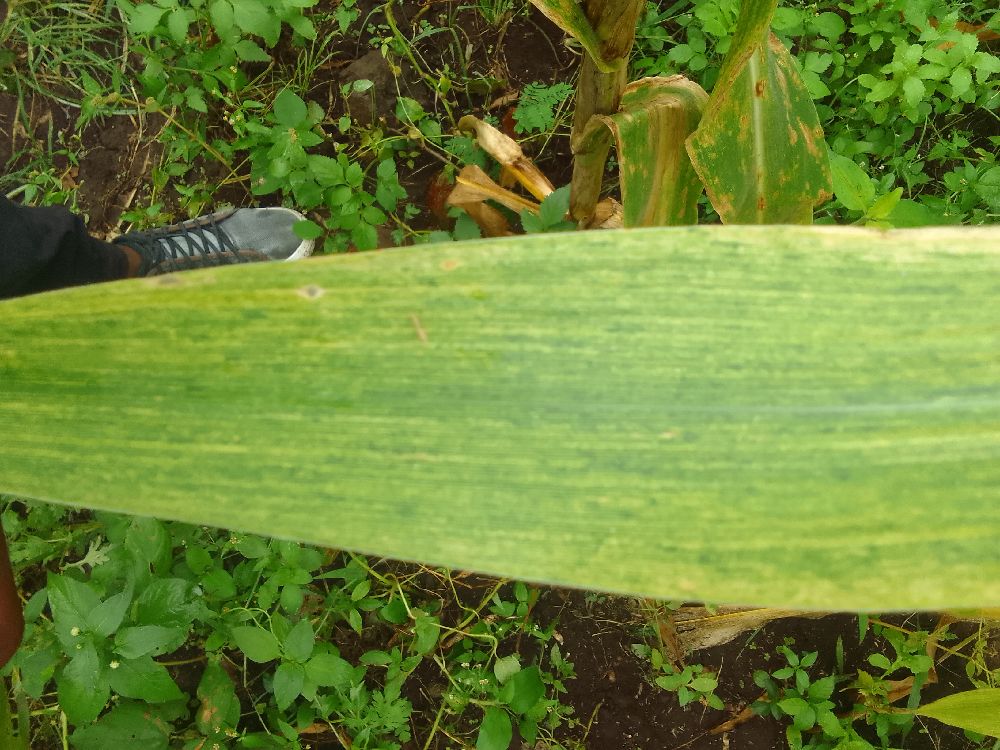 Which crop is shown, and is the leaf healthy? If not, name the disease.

maize, maize lethal necrosis
